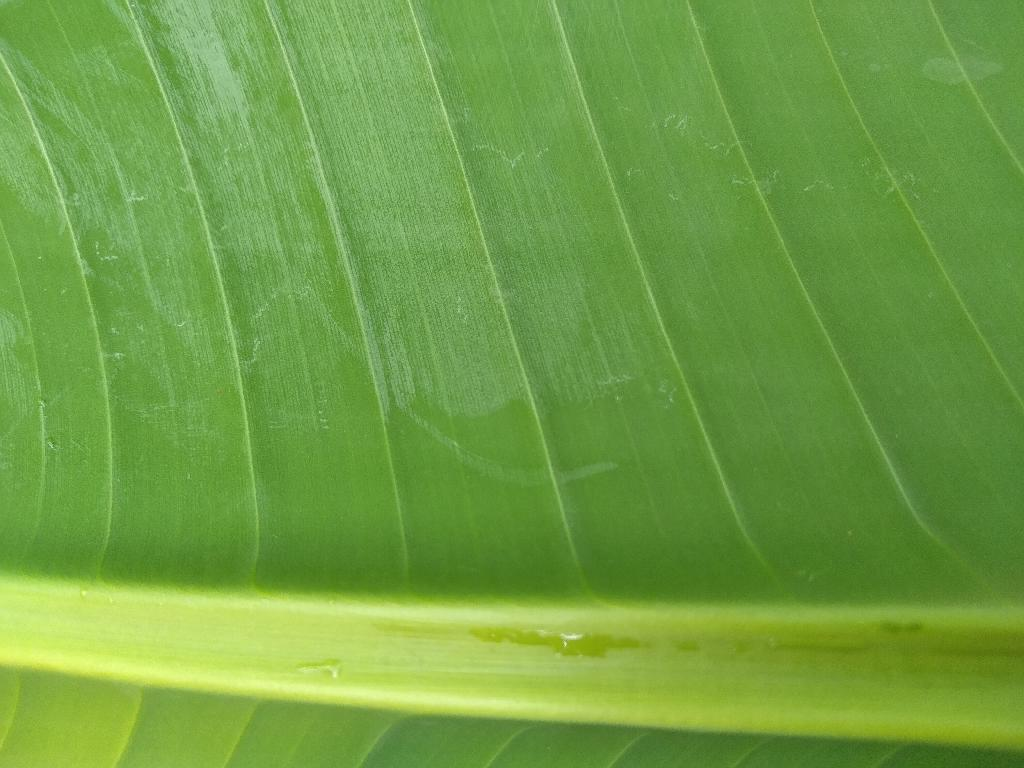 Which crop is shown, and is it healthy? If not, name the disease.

banana, healthy
